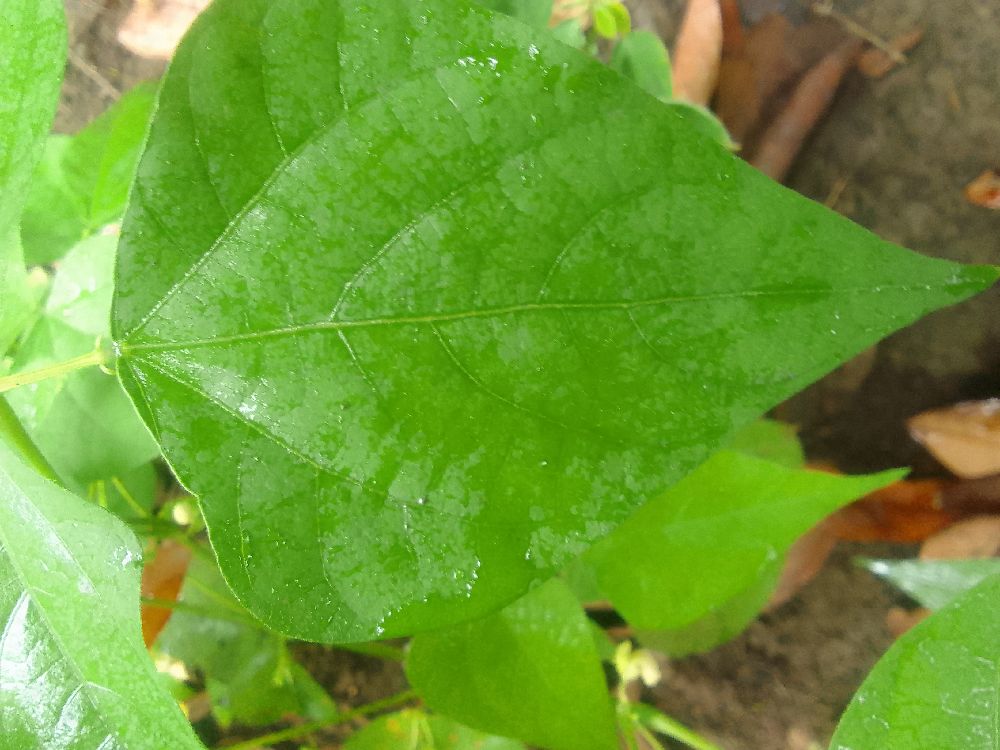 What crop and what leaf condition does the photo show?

common bean, healthy
